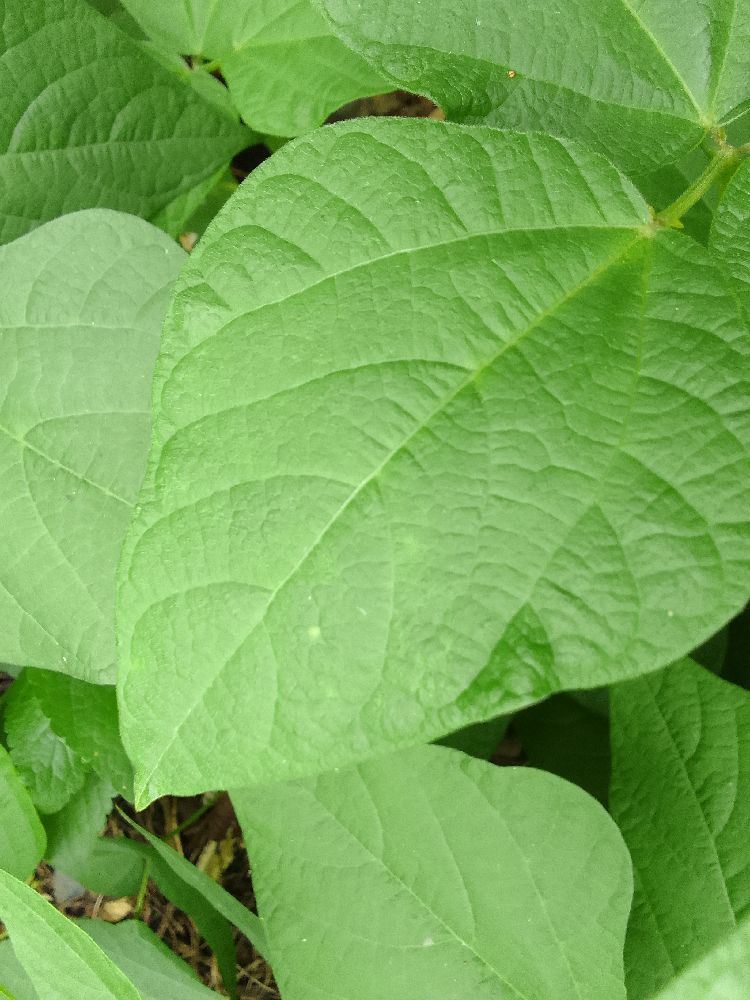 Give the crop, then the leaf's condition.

common bean, healthy
